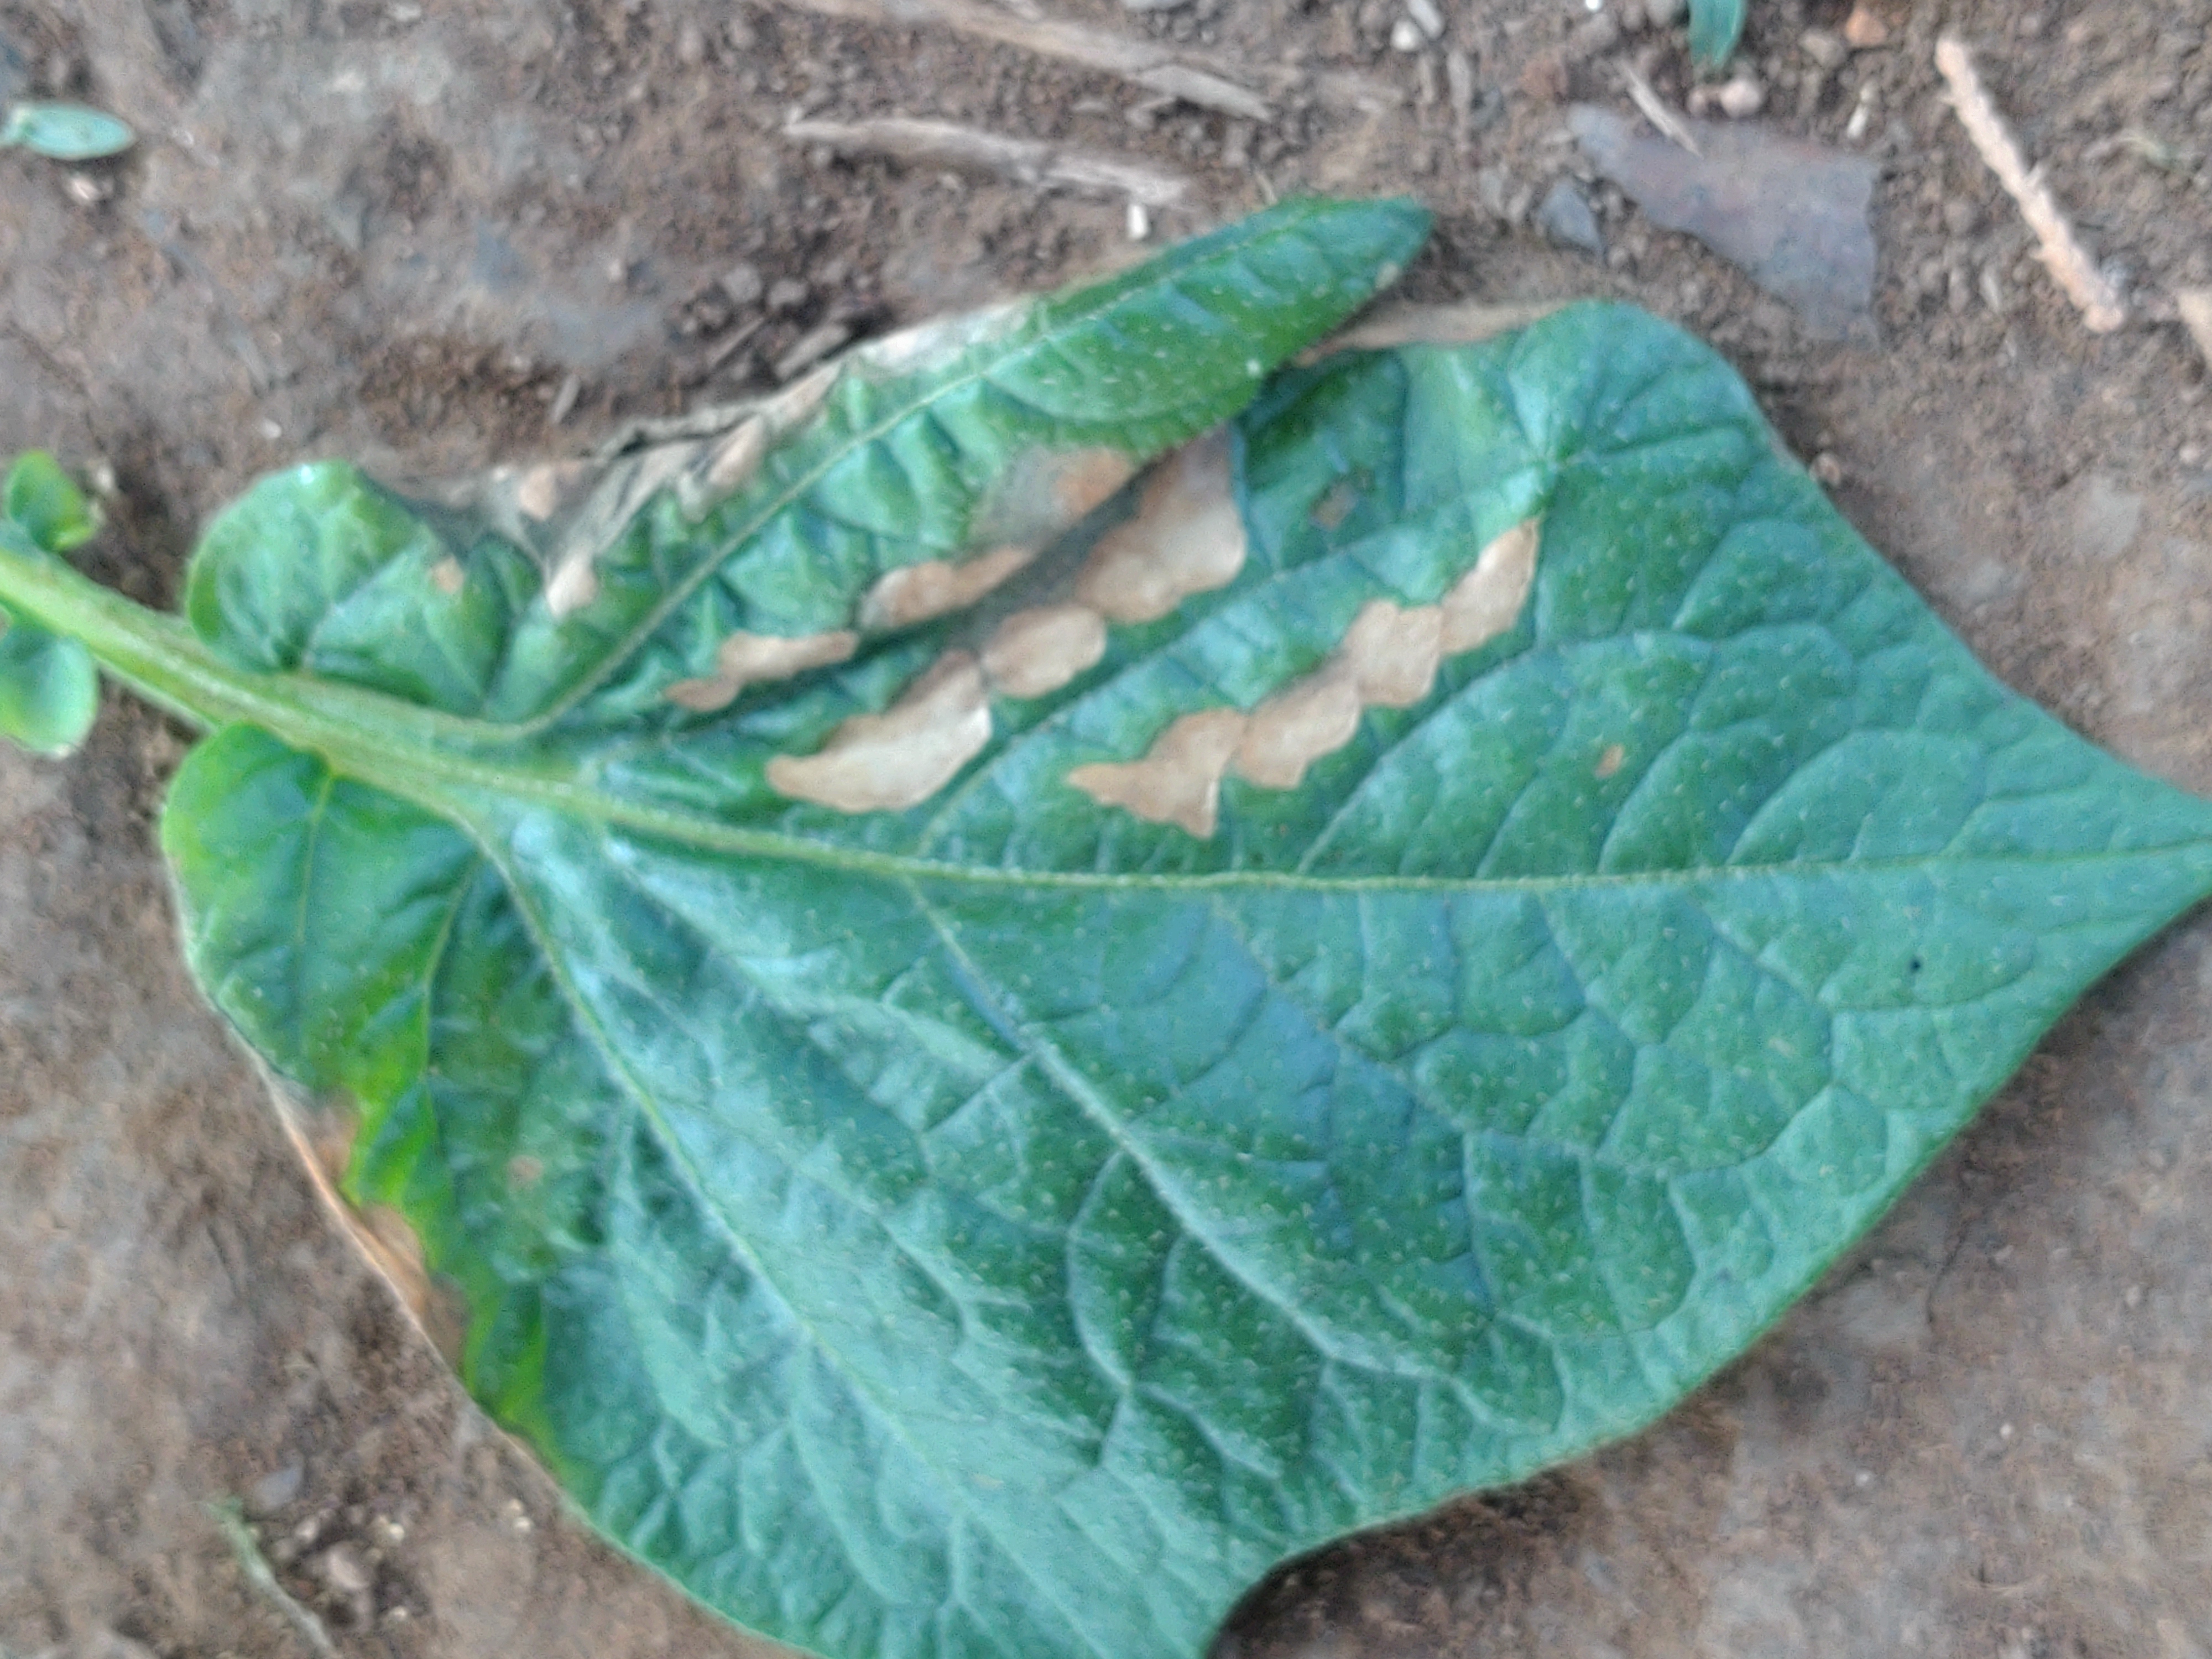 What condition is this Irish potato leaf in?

early blight
